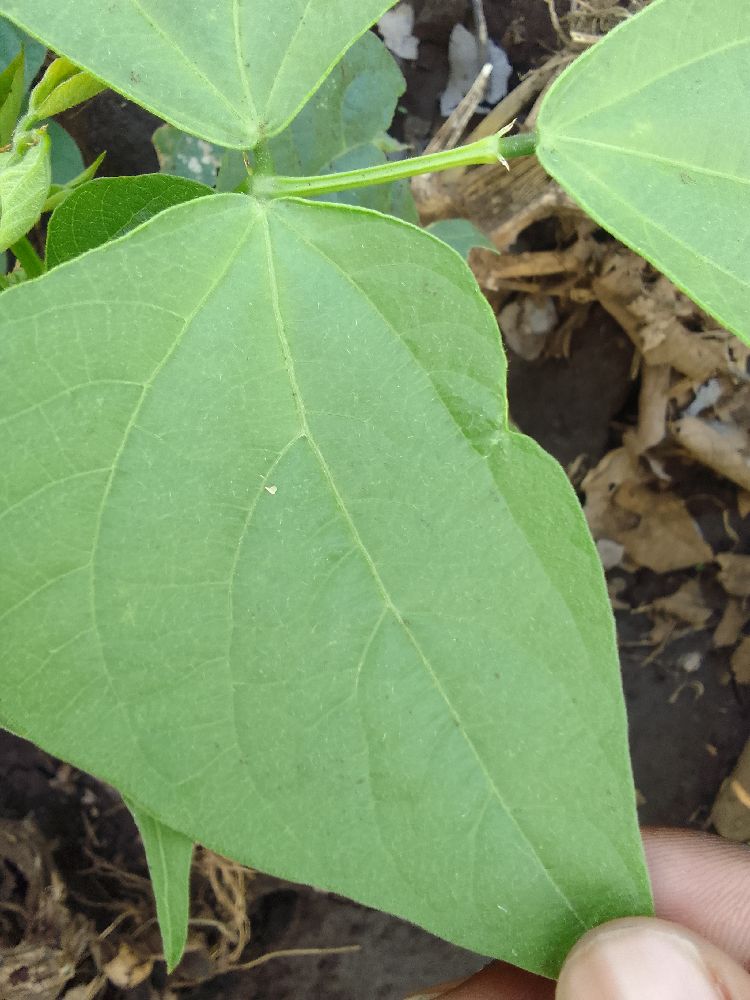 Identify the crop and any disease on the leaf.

common bean, healthy
